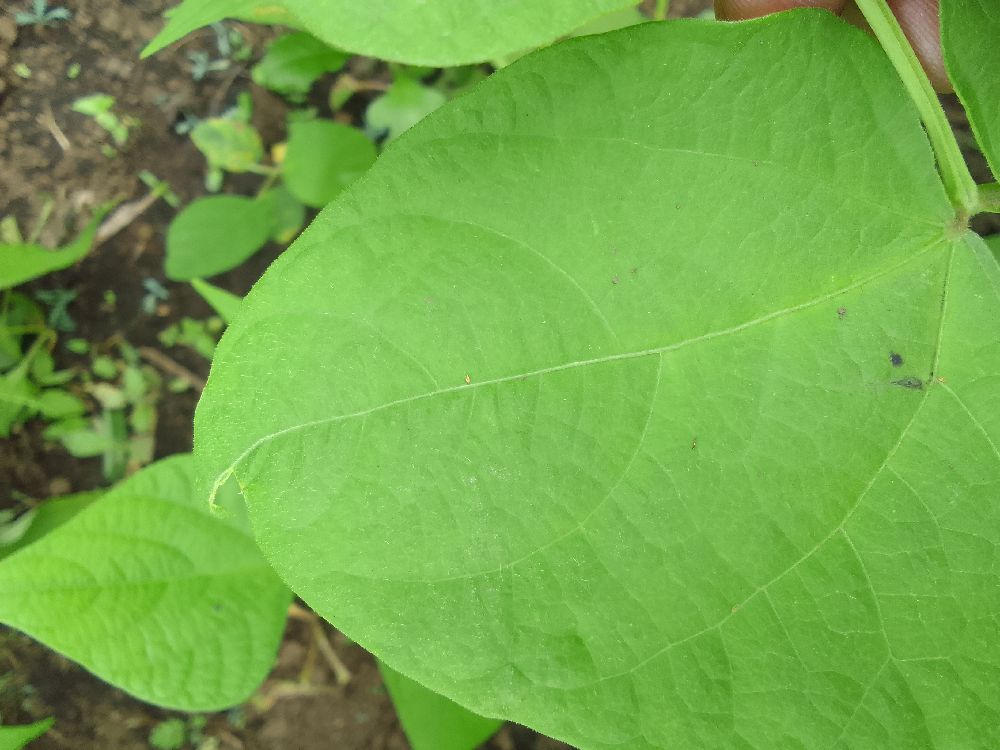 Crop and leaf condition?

common bean, healthy
